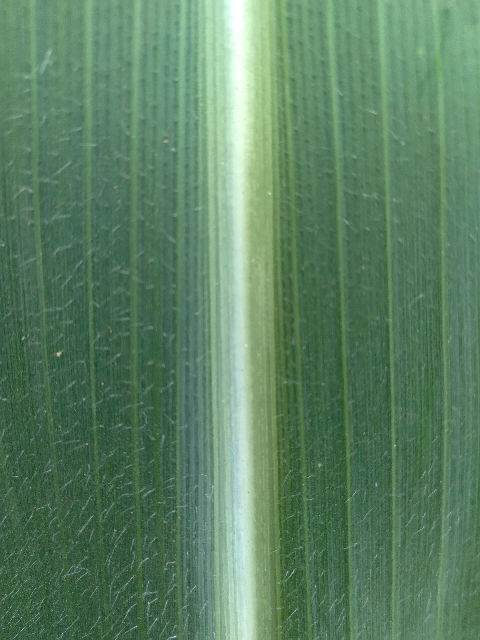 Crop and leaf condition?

maize, healthy
